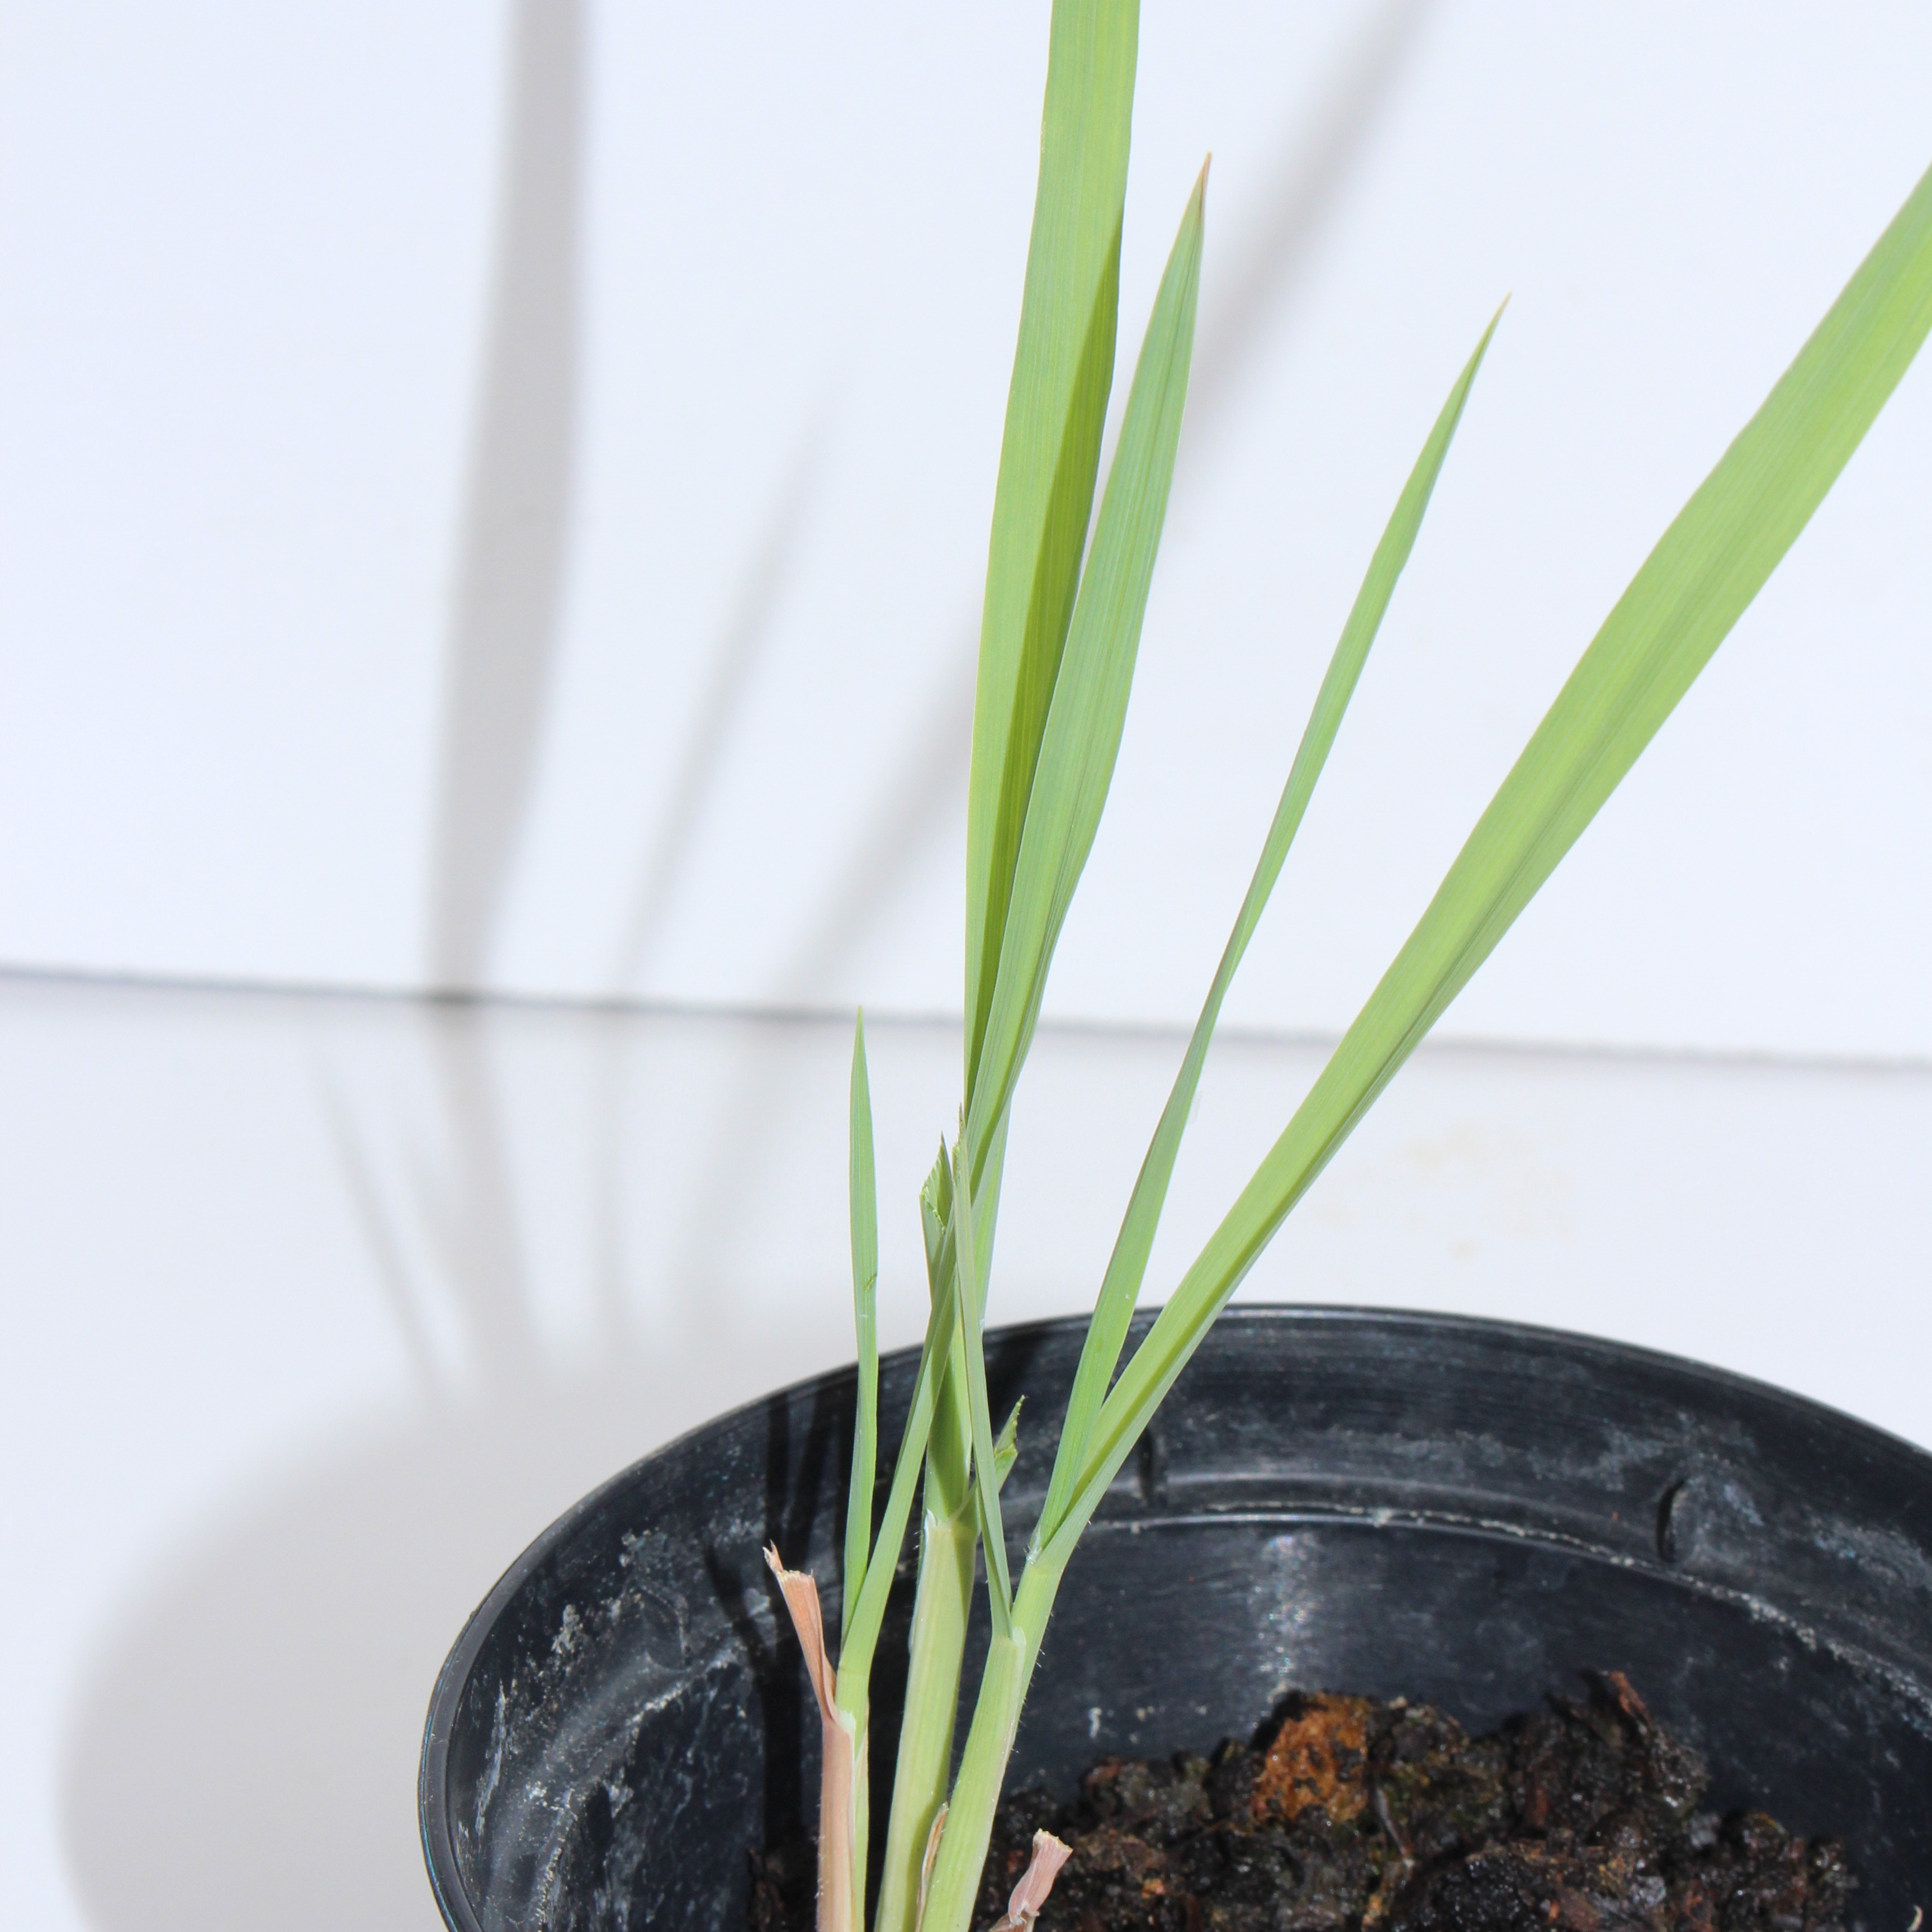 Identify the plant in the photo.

Avena sterilis
